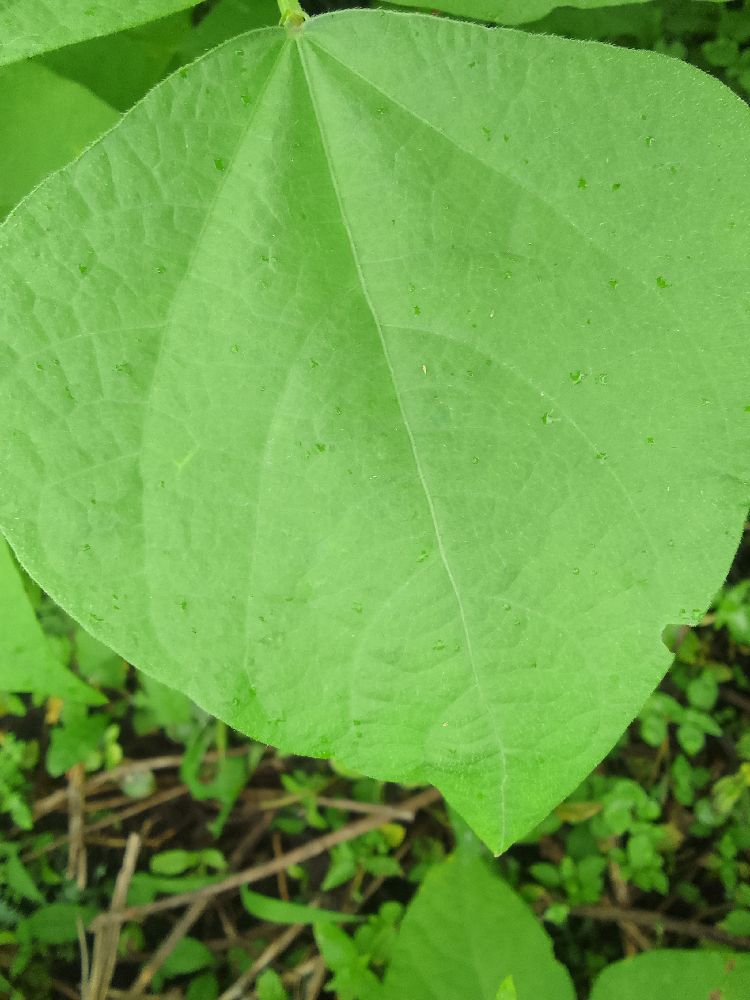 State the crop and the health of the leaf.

common bean, healthy
